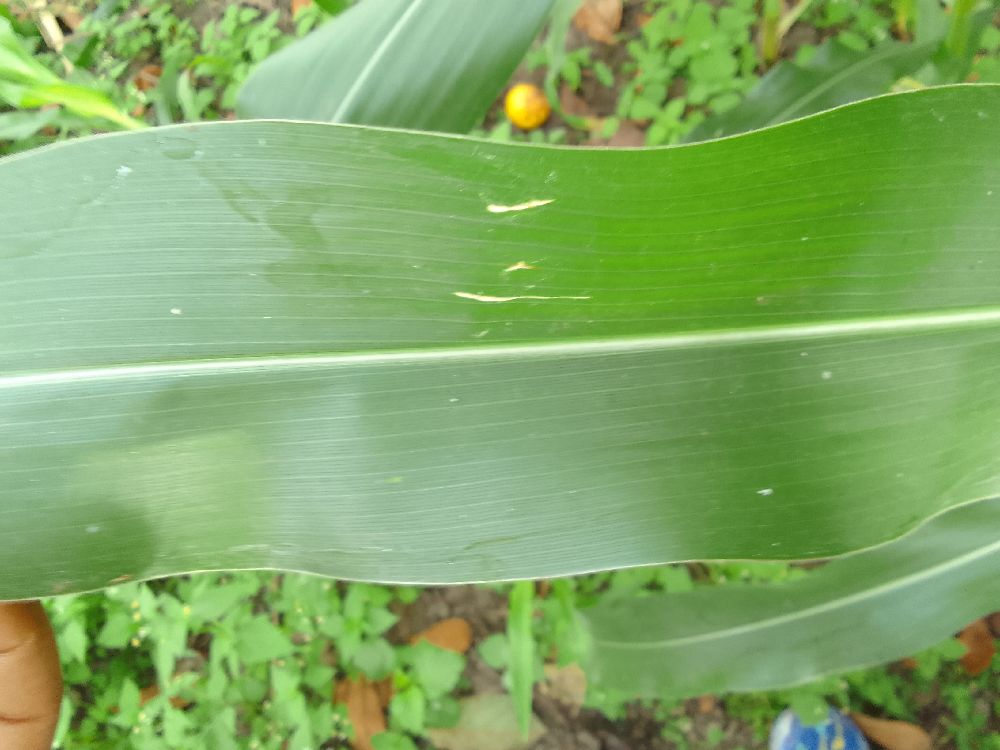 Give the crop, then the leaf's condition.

maize, healthy
